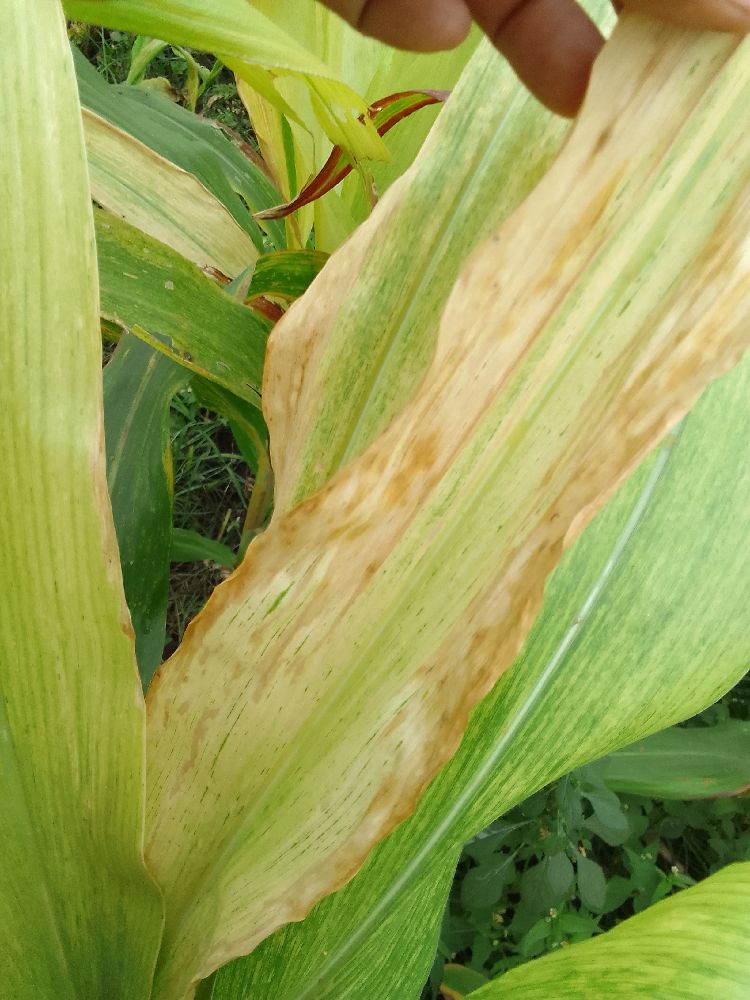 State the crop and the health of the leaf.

maize, maize lethal necrosis
